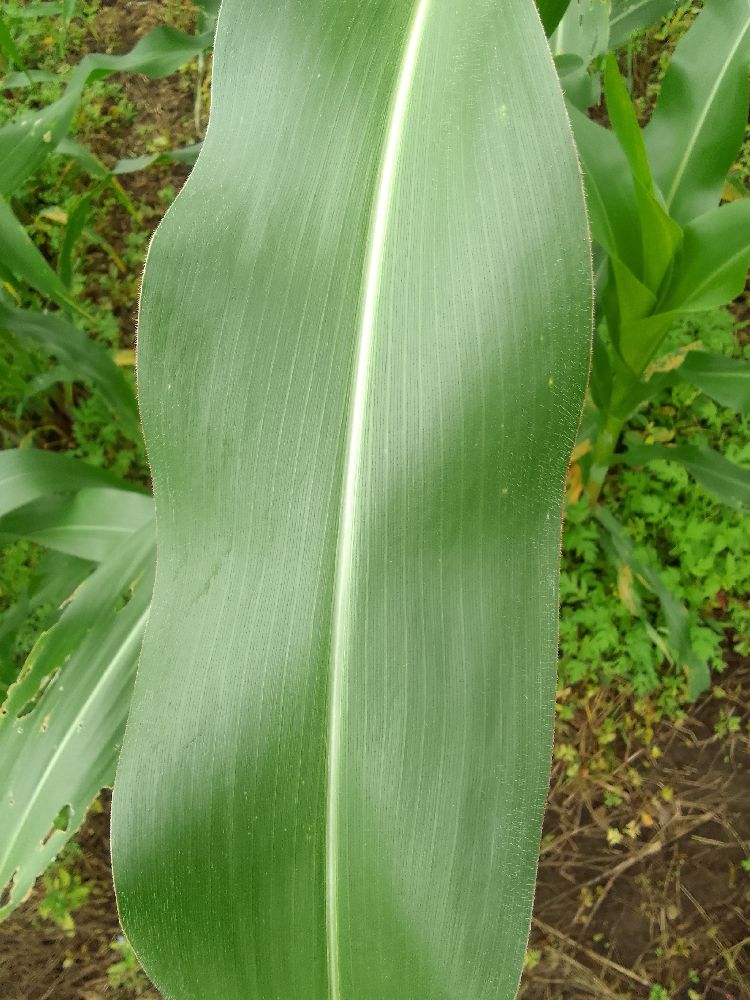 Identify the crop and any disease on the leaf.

maize, healthy
